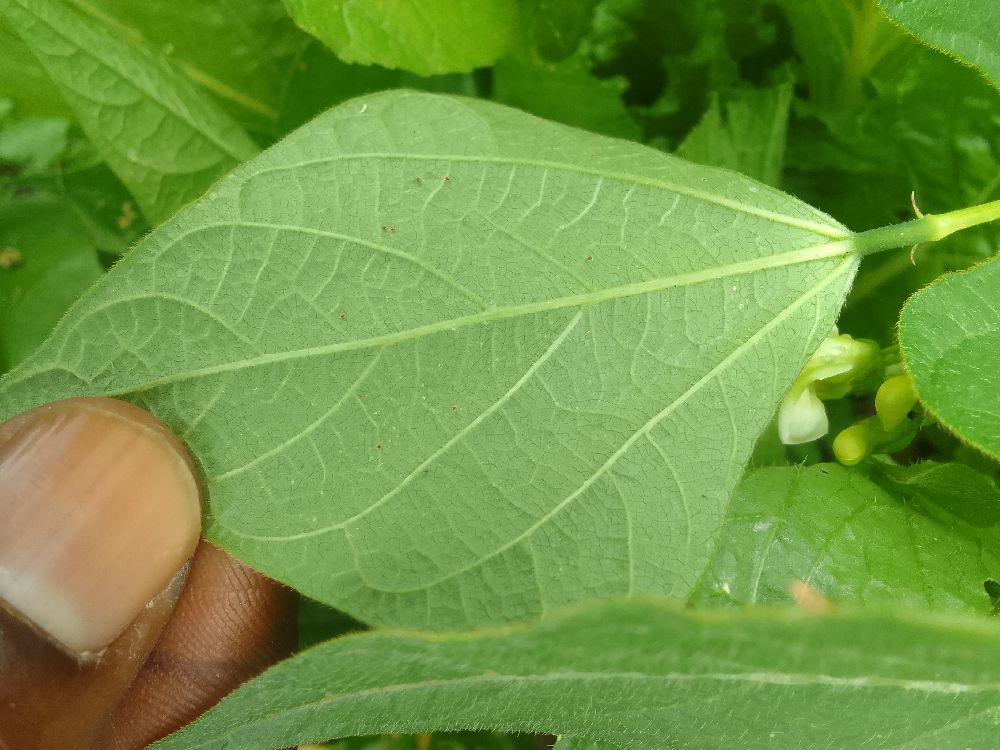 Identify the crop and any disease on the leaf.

common bean, healthy
